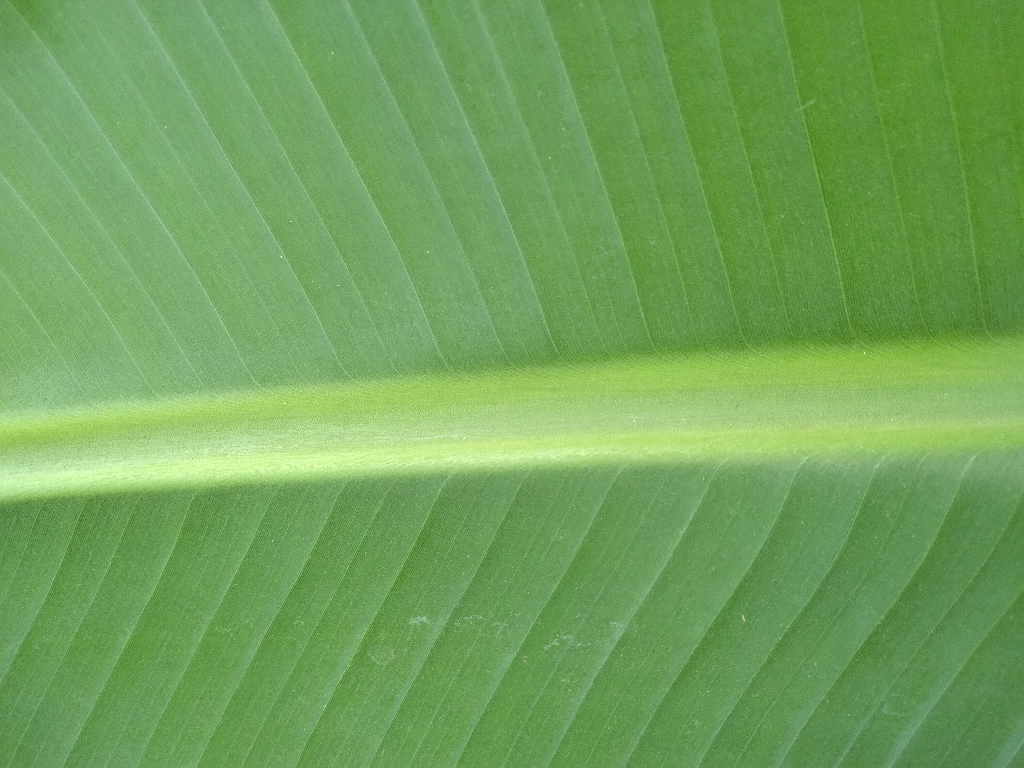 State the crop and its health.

banana, healthy
